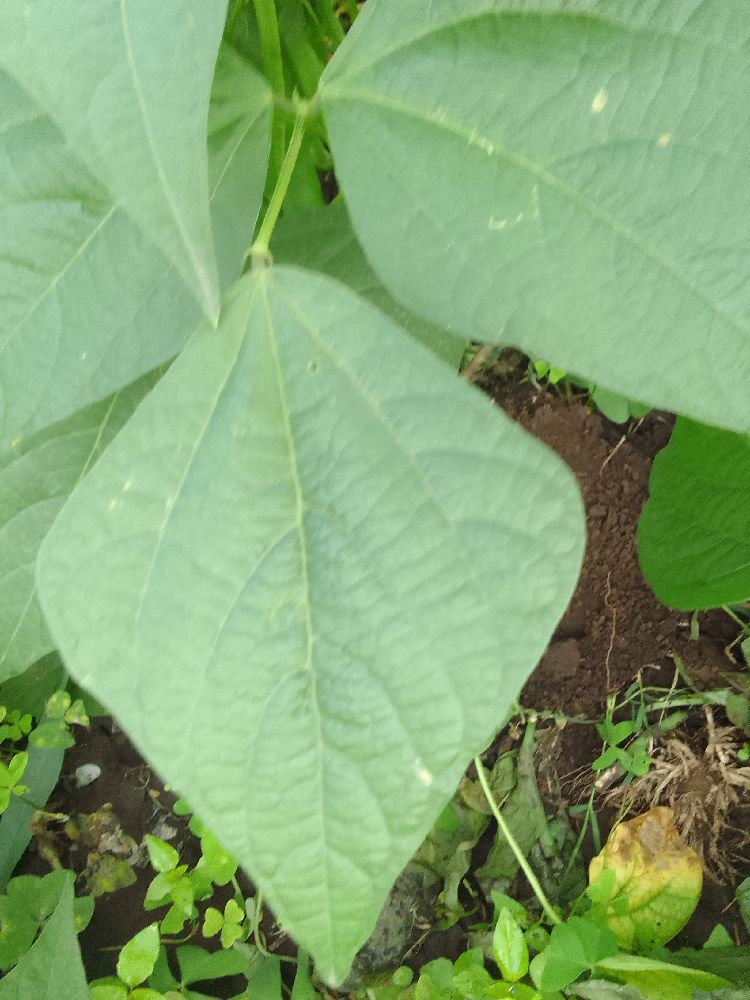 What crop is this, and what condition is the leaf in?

common bean, healthy
